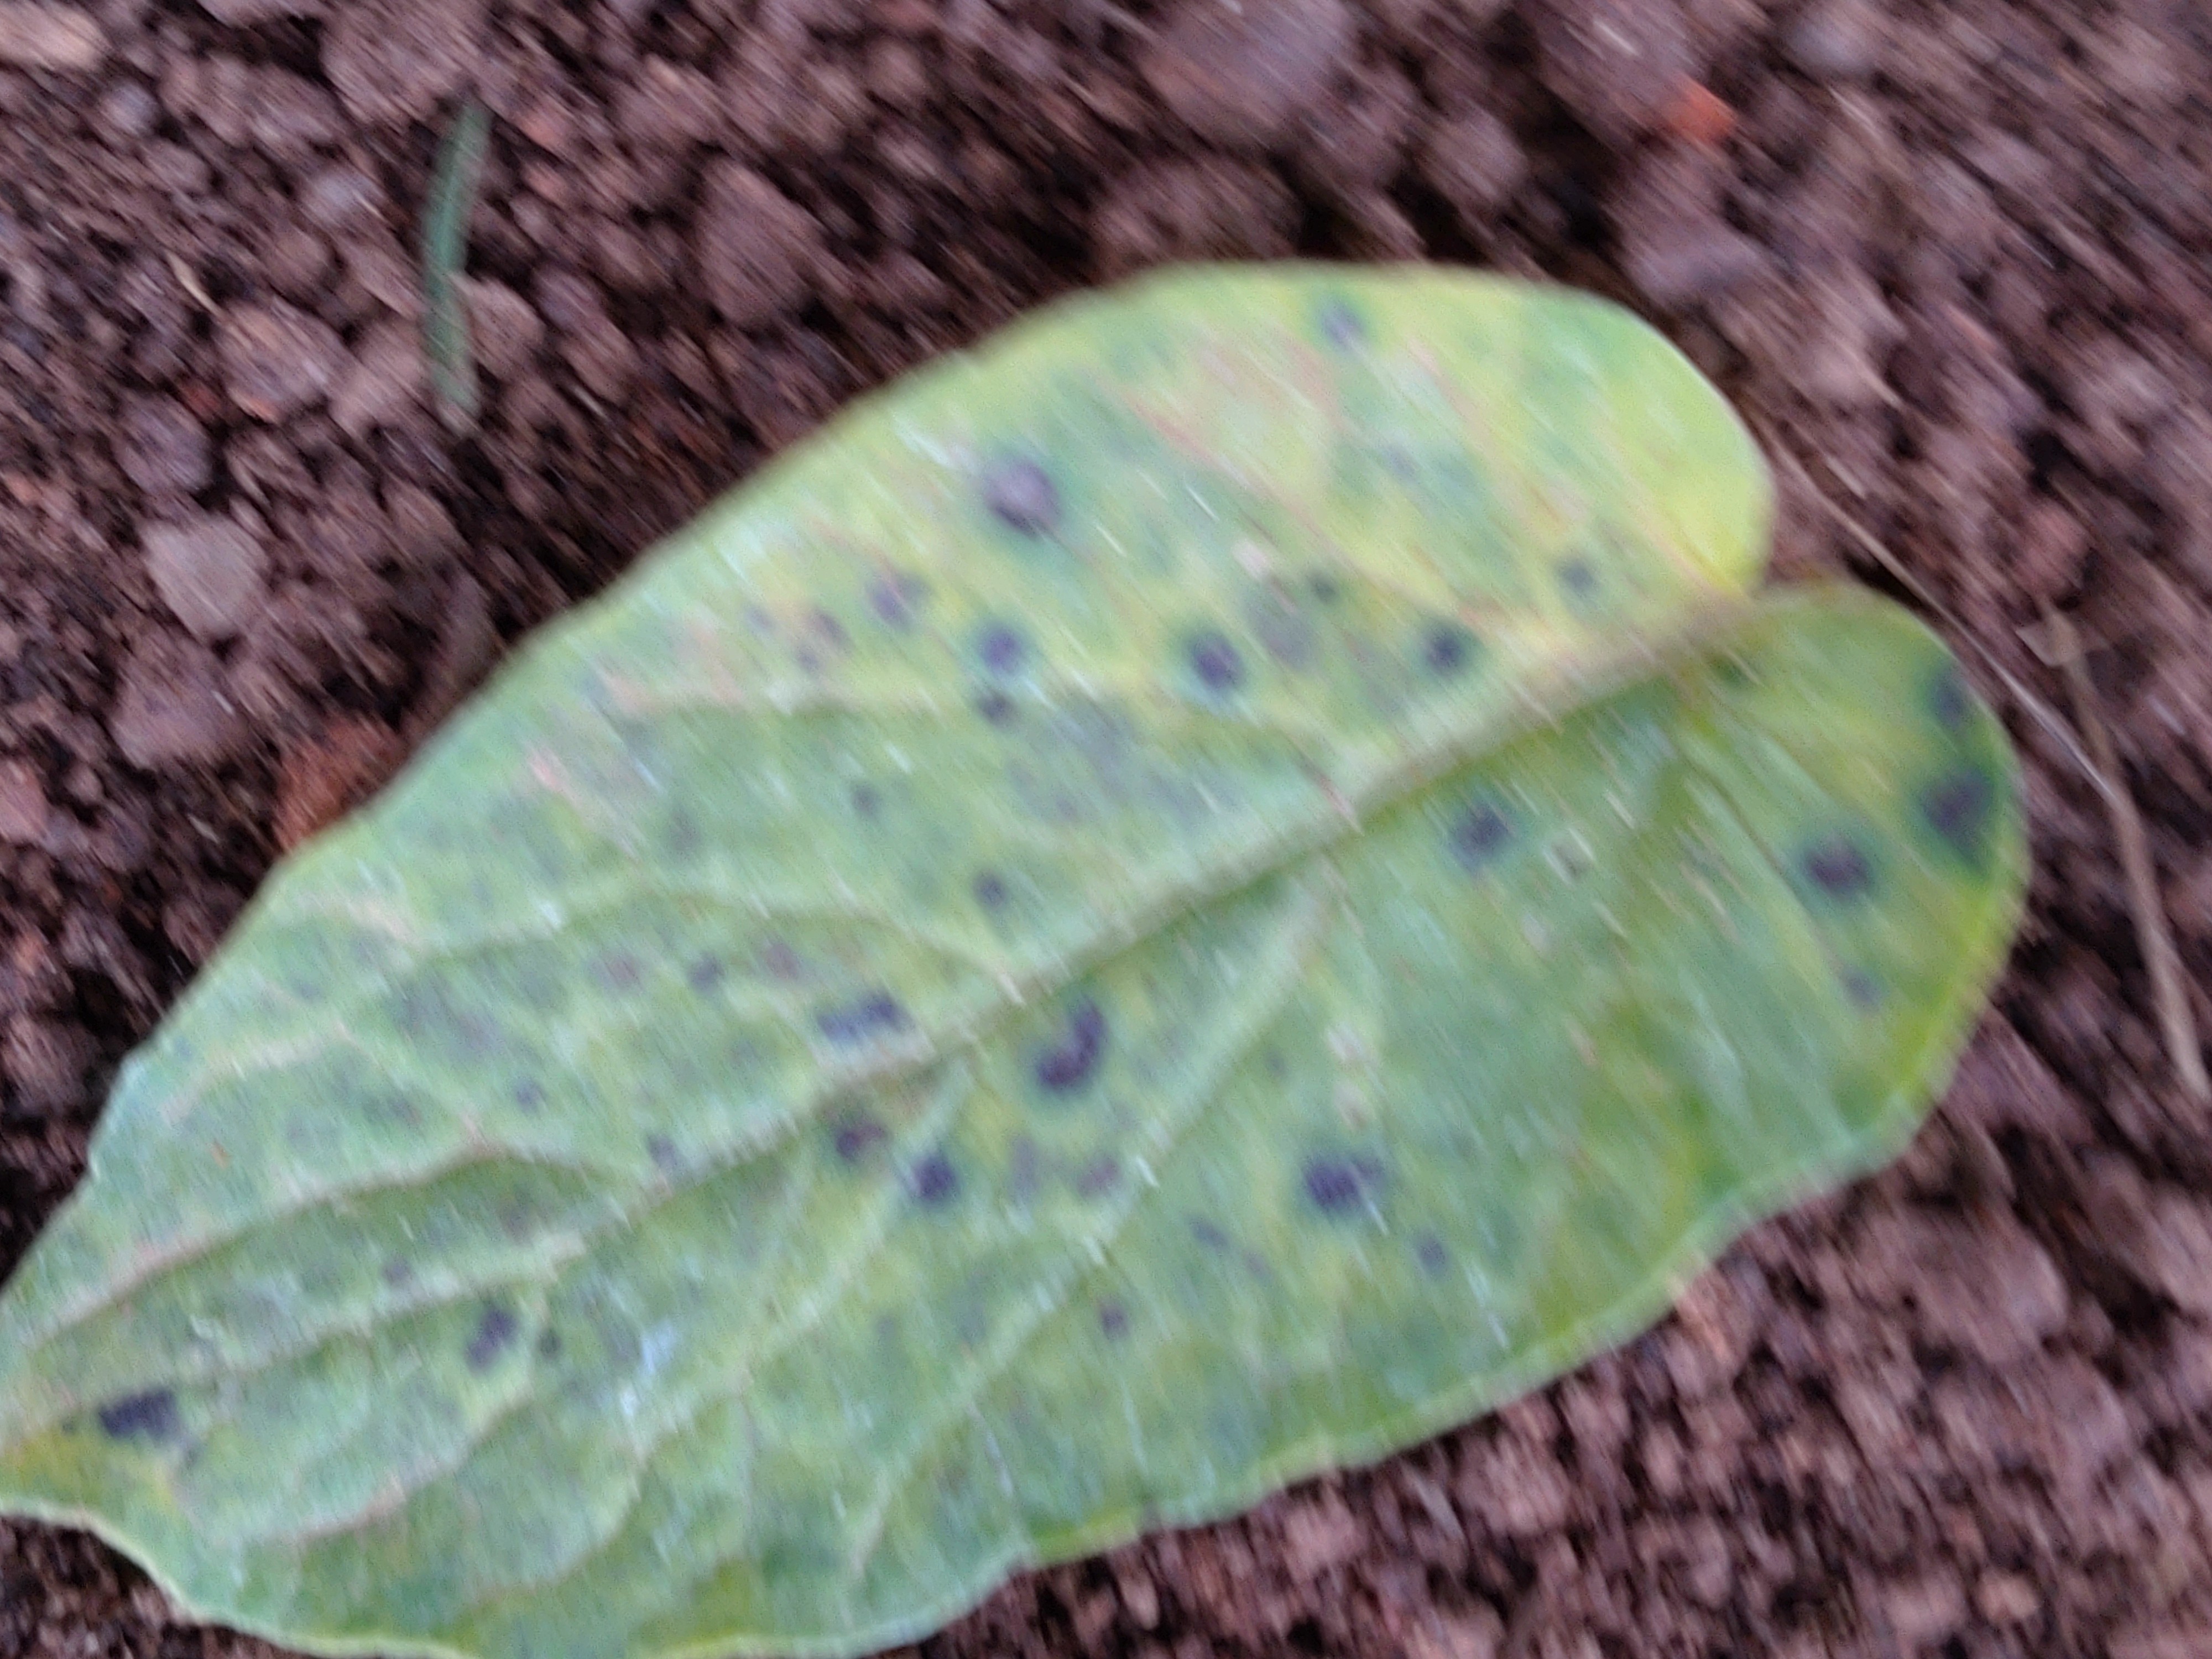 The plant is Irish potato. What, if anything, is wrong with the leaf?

late blight
